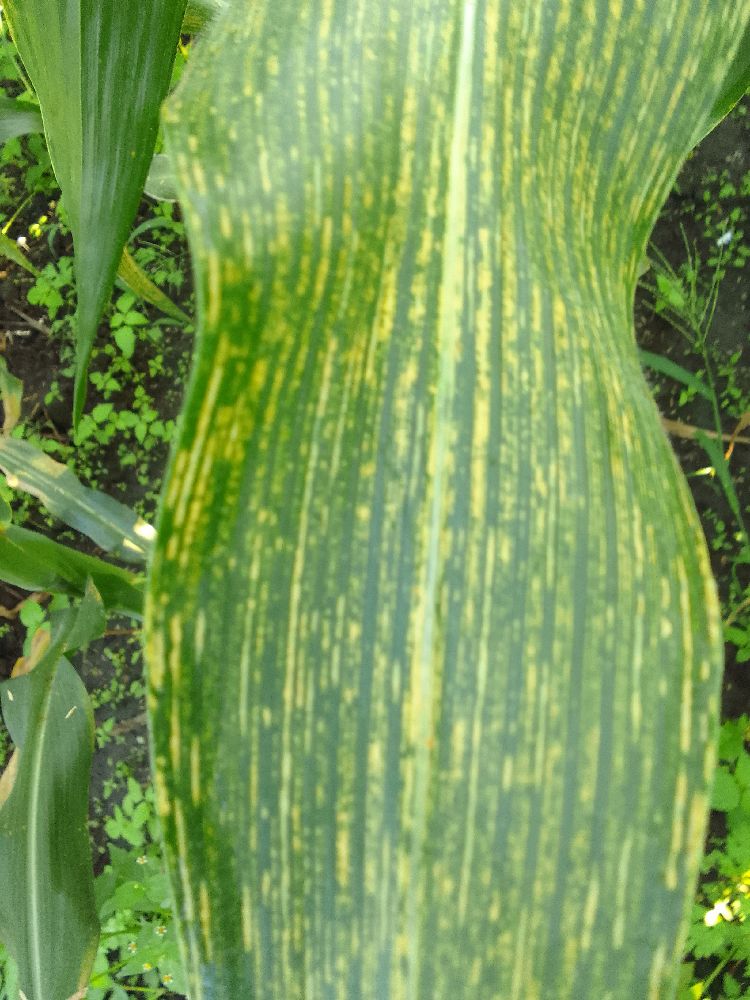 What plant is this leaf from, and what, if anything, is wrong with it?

maize, maize streak virus
